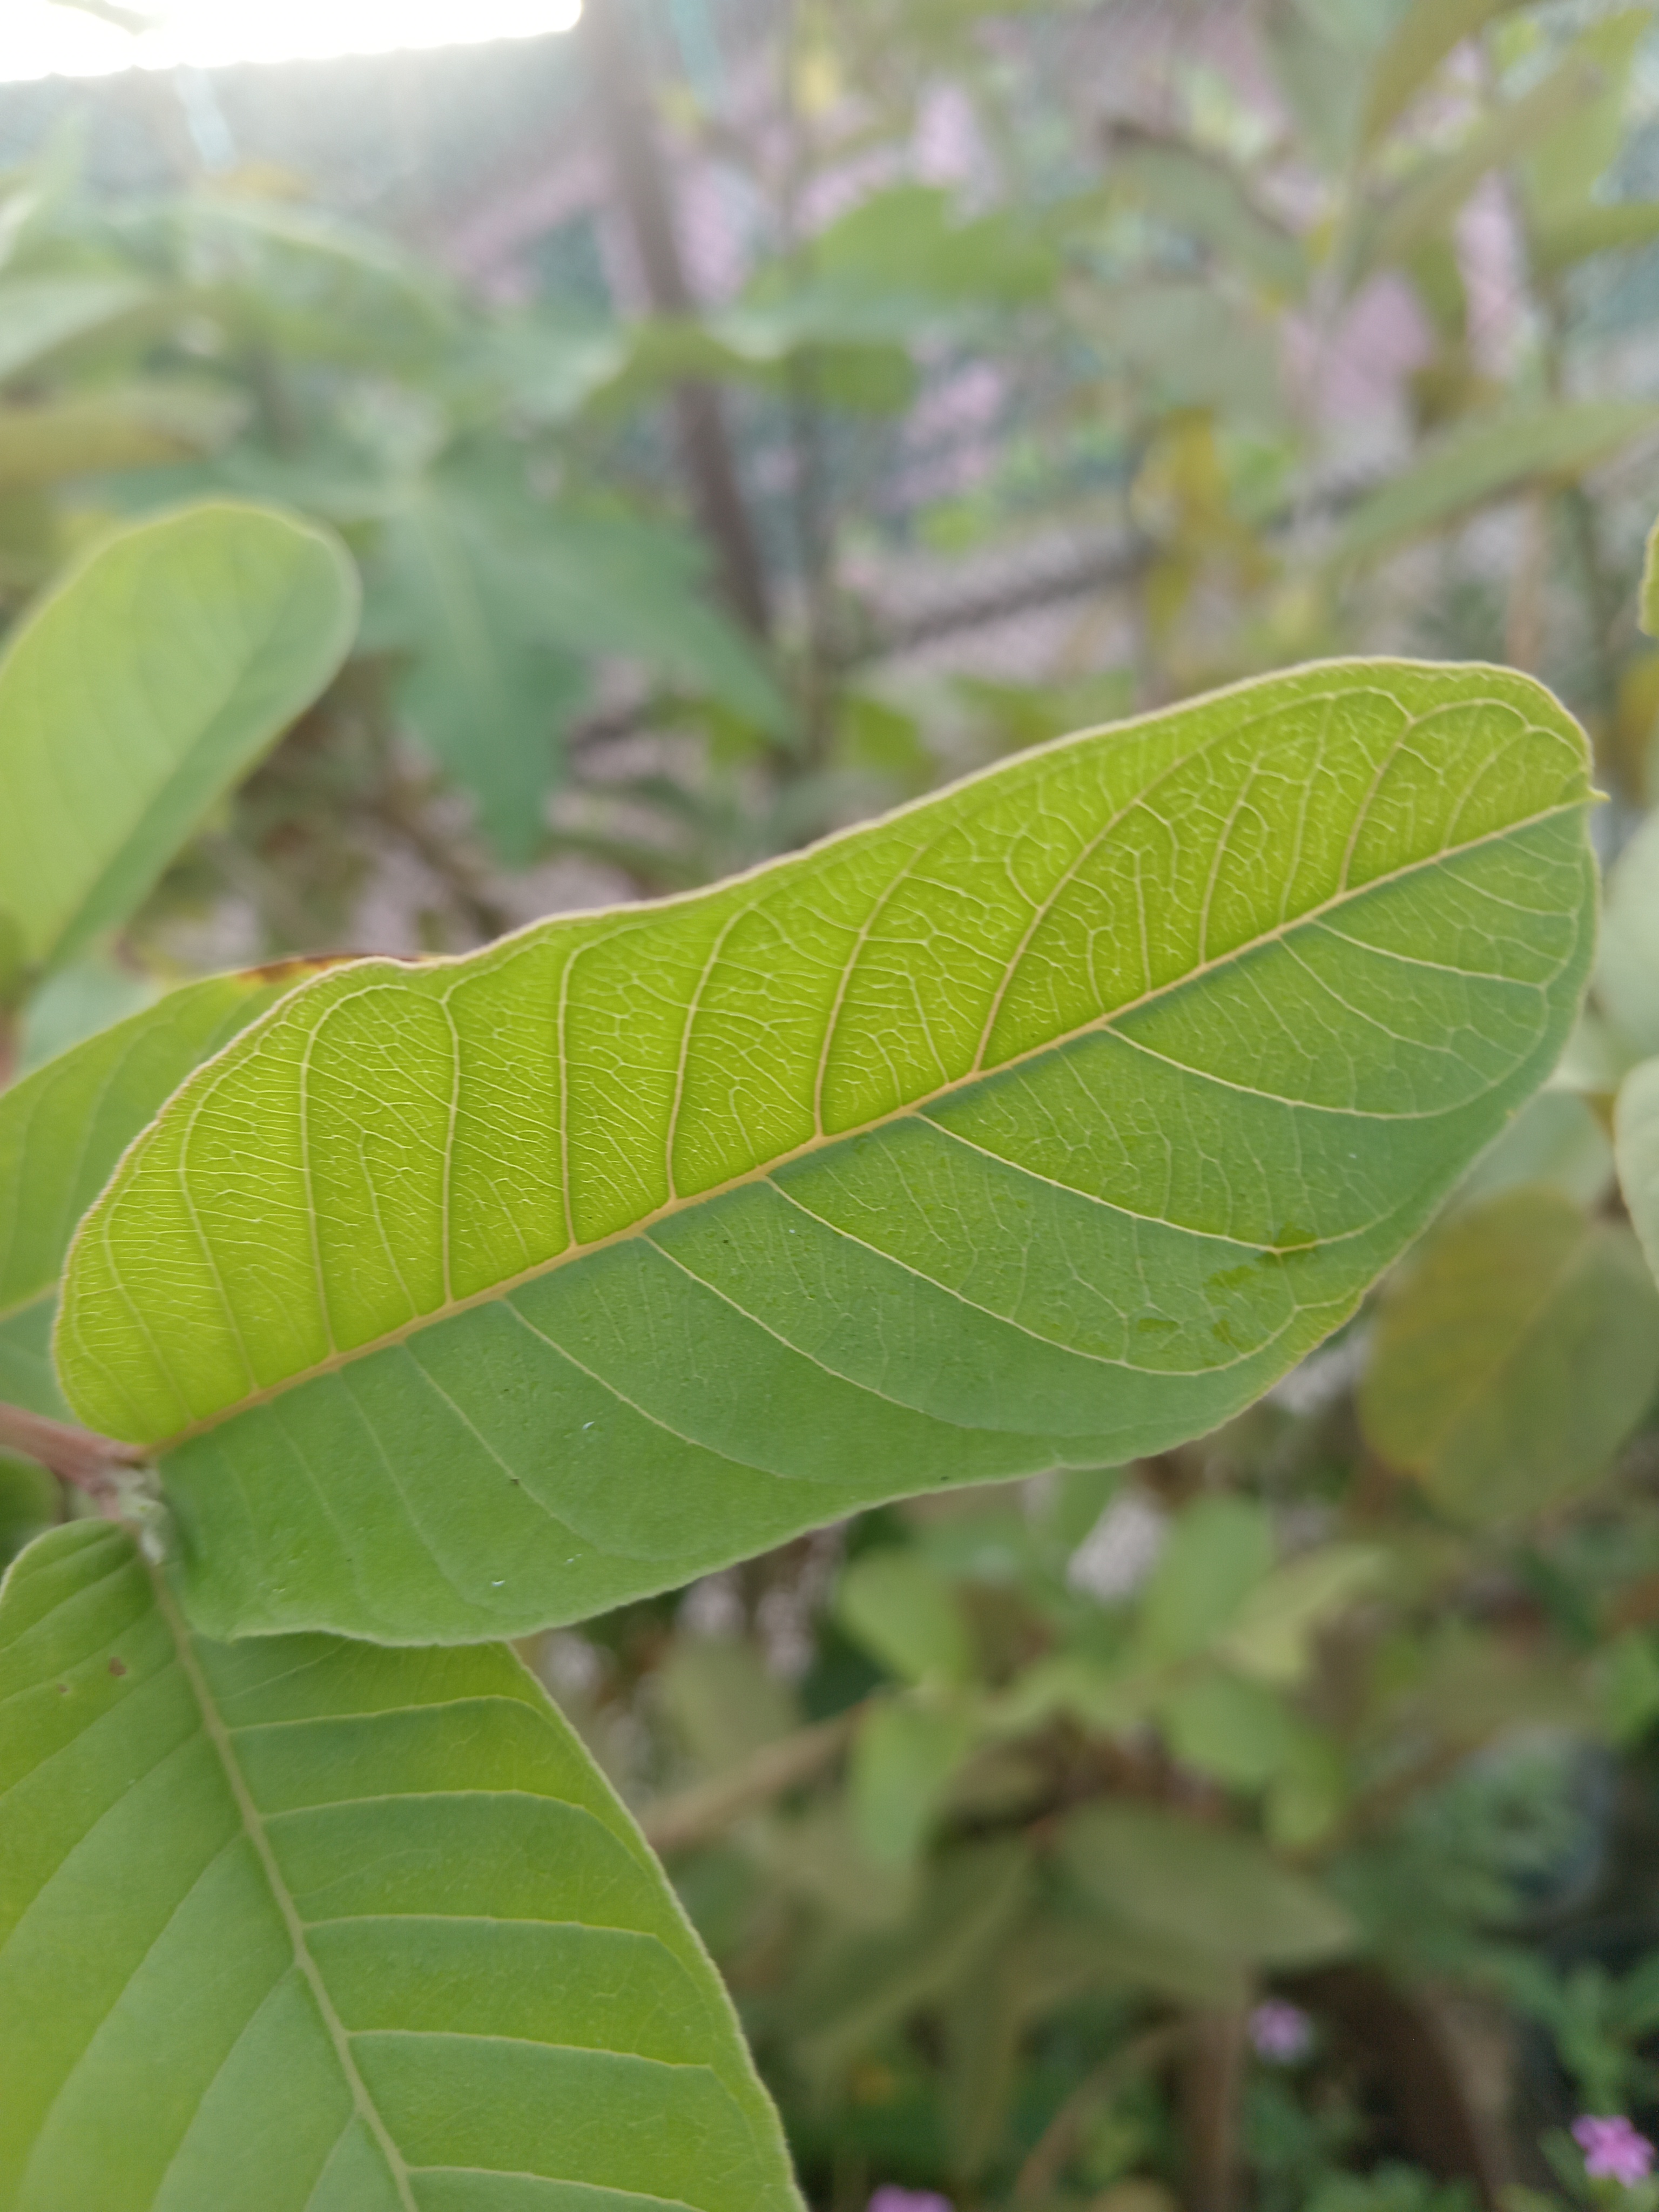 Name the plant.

guava
